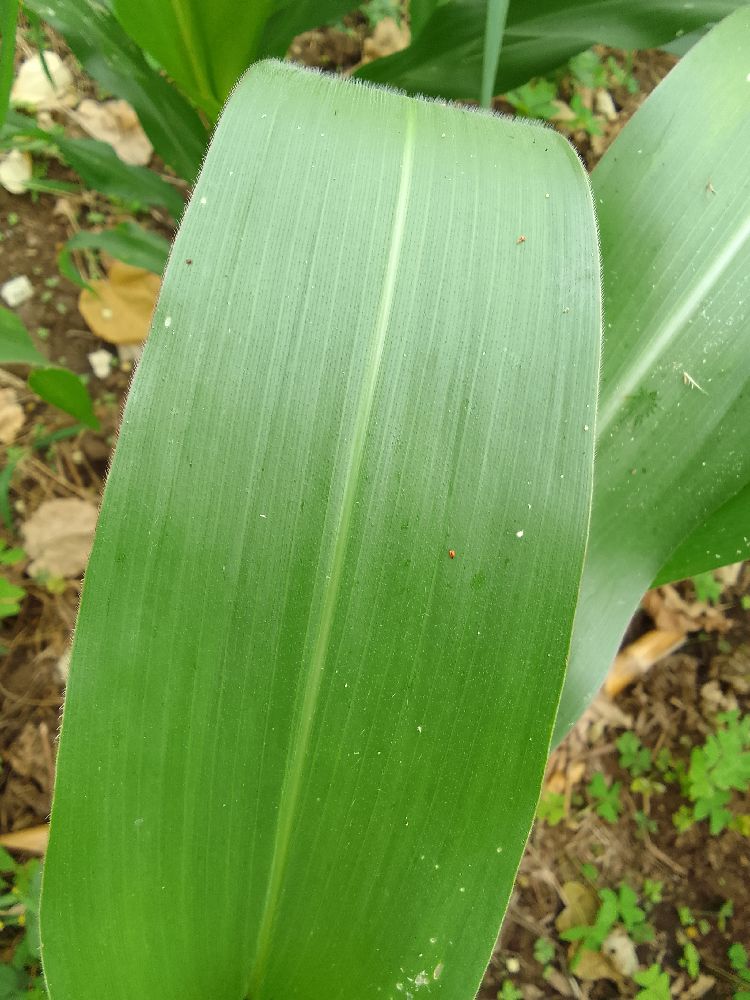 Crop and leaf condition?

maize, healthy
